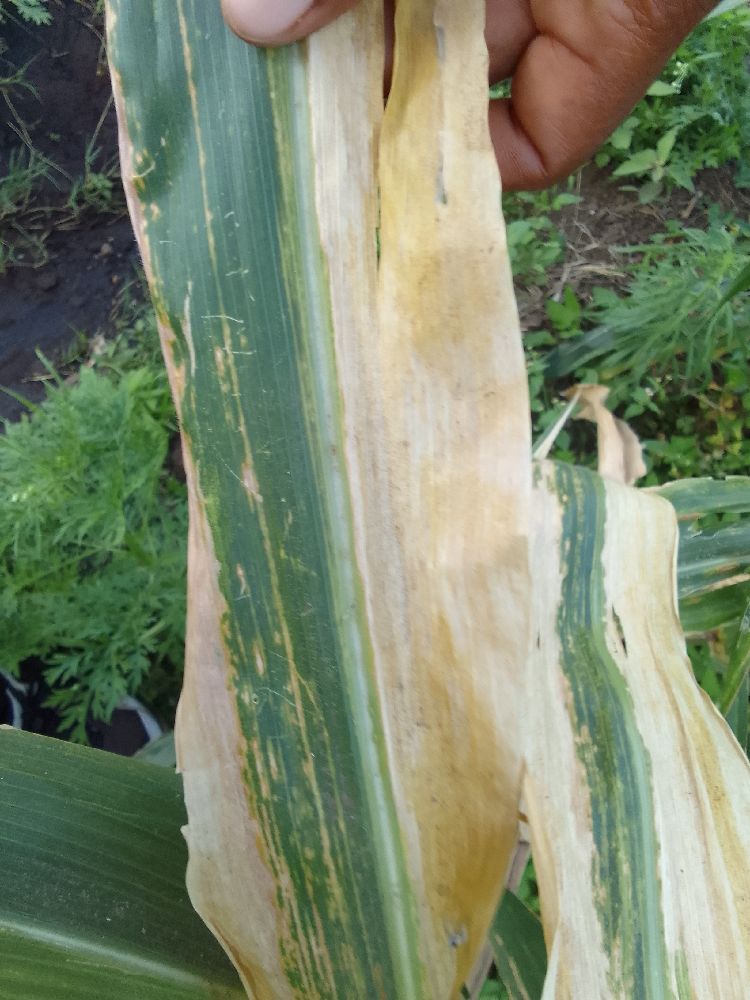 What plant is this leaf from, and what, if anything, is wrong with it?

maize, maize lethal necrosis
